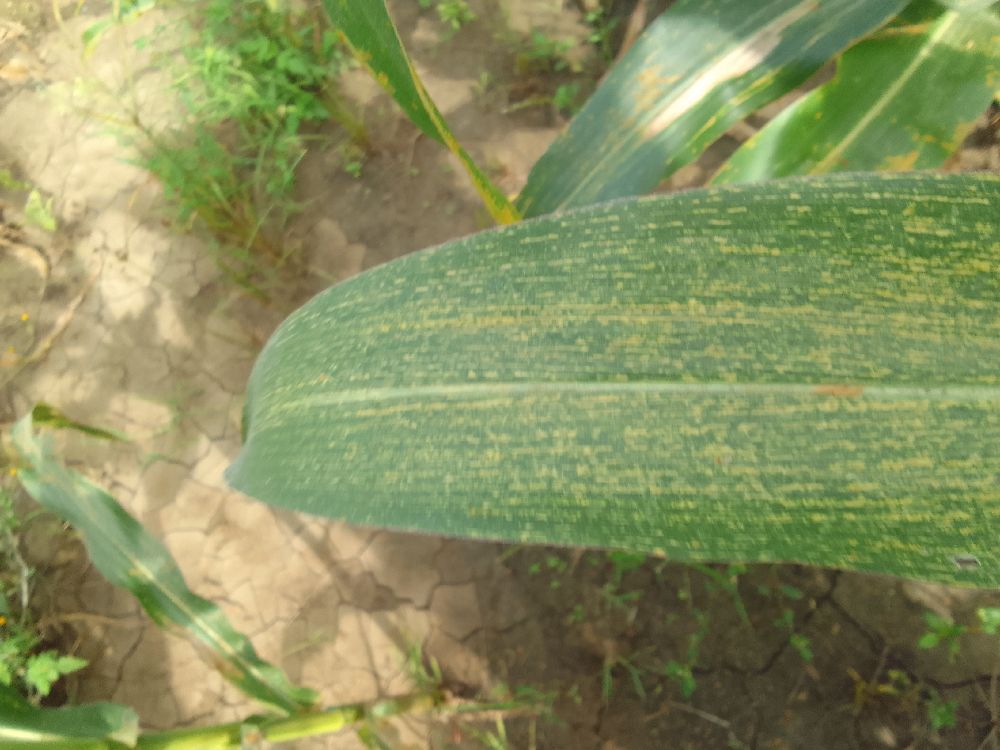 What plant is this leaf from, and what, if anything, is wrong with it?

maize, maize streak virus
